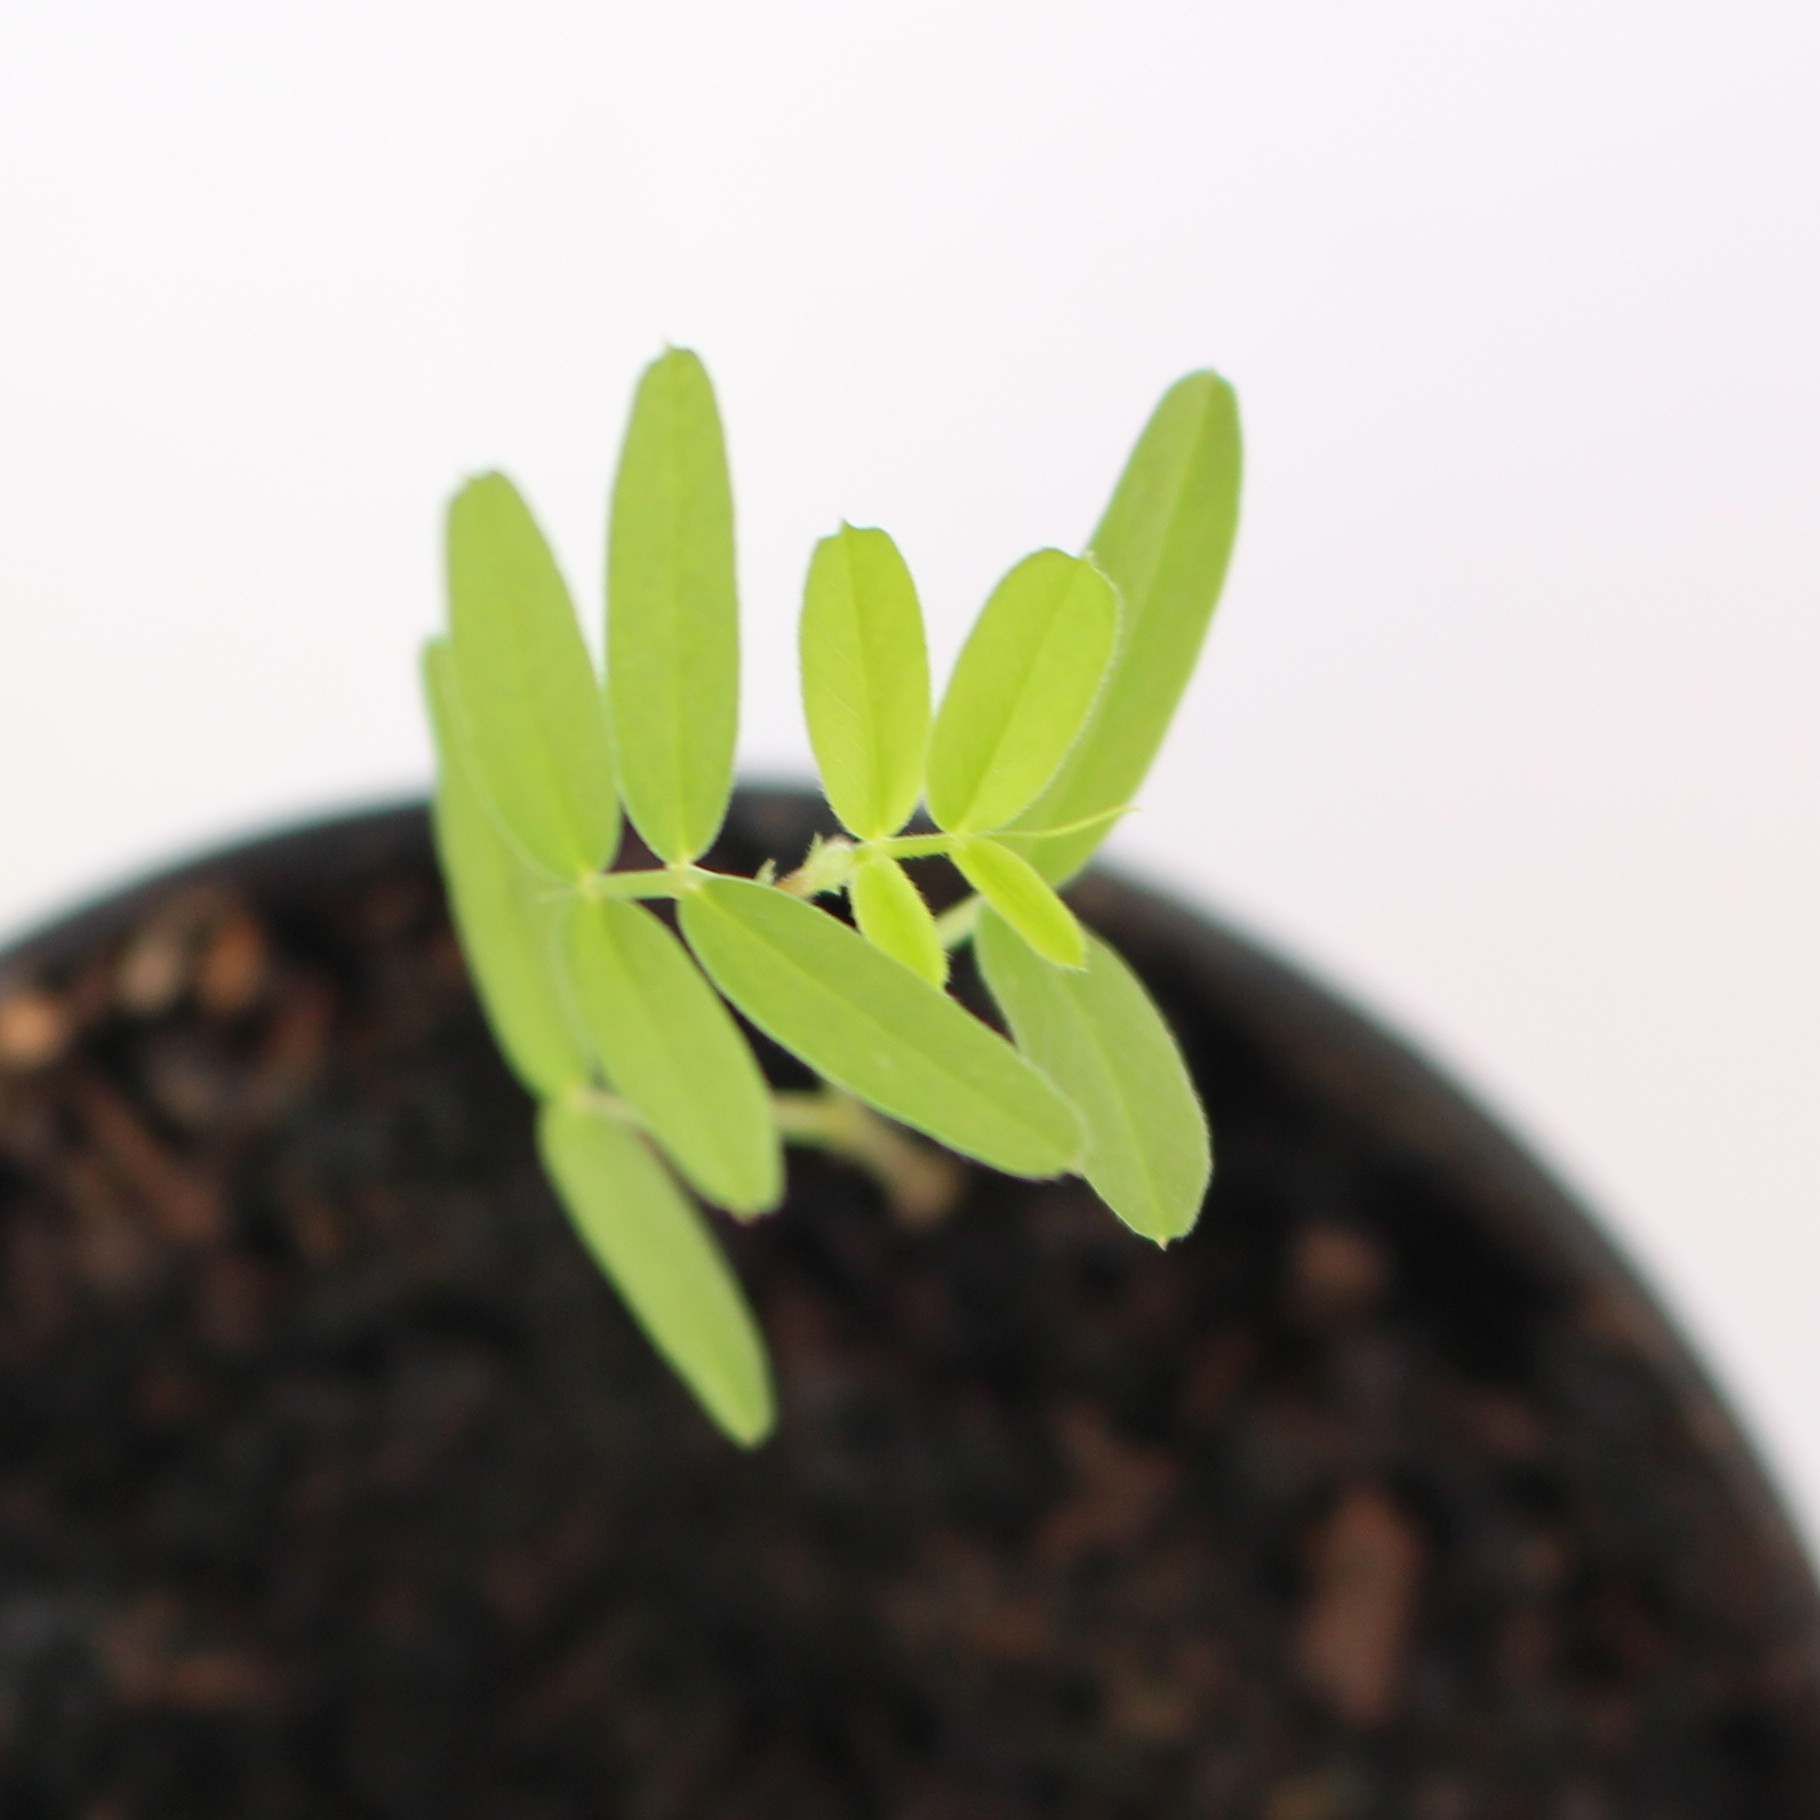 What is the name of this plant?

Vicia sativa
